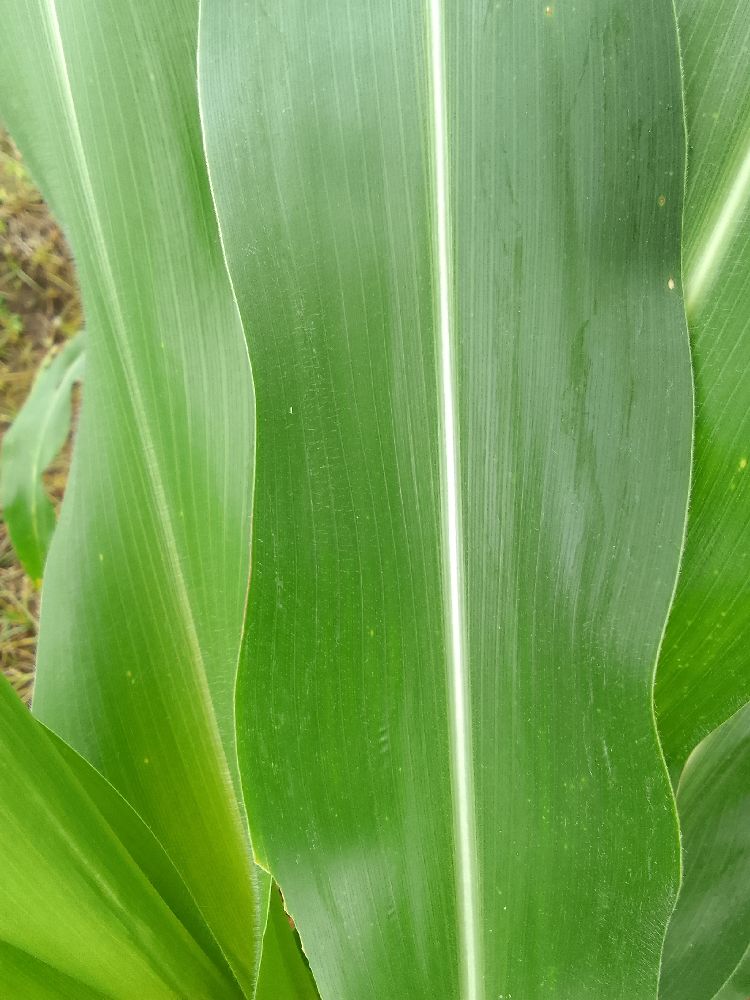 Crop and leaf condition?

maize, healthy
